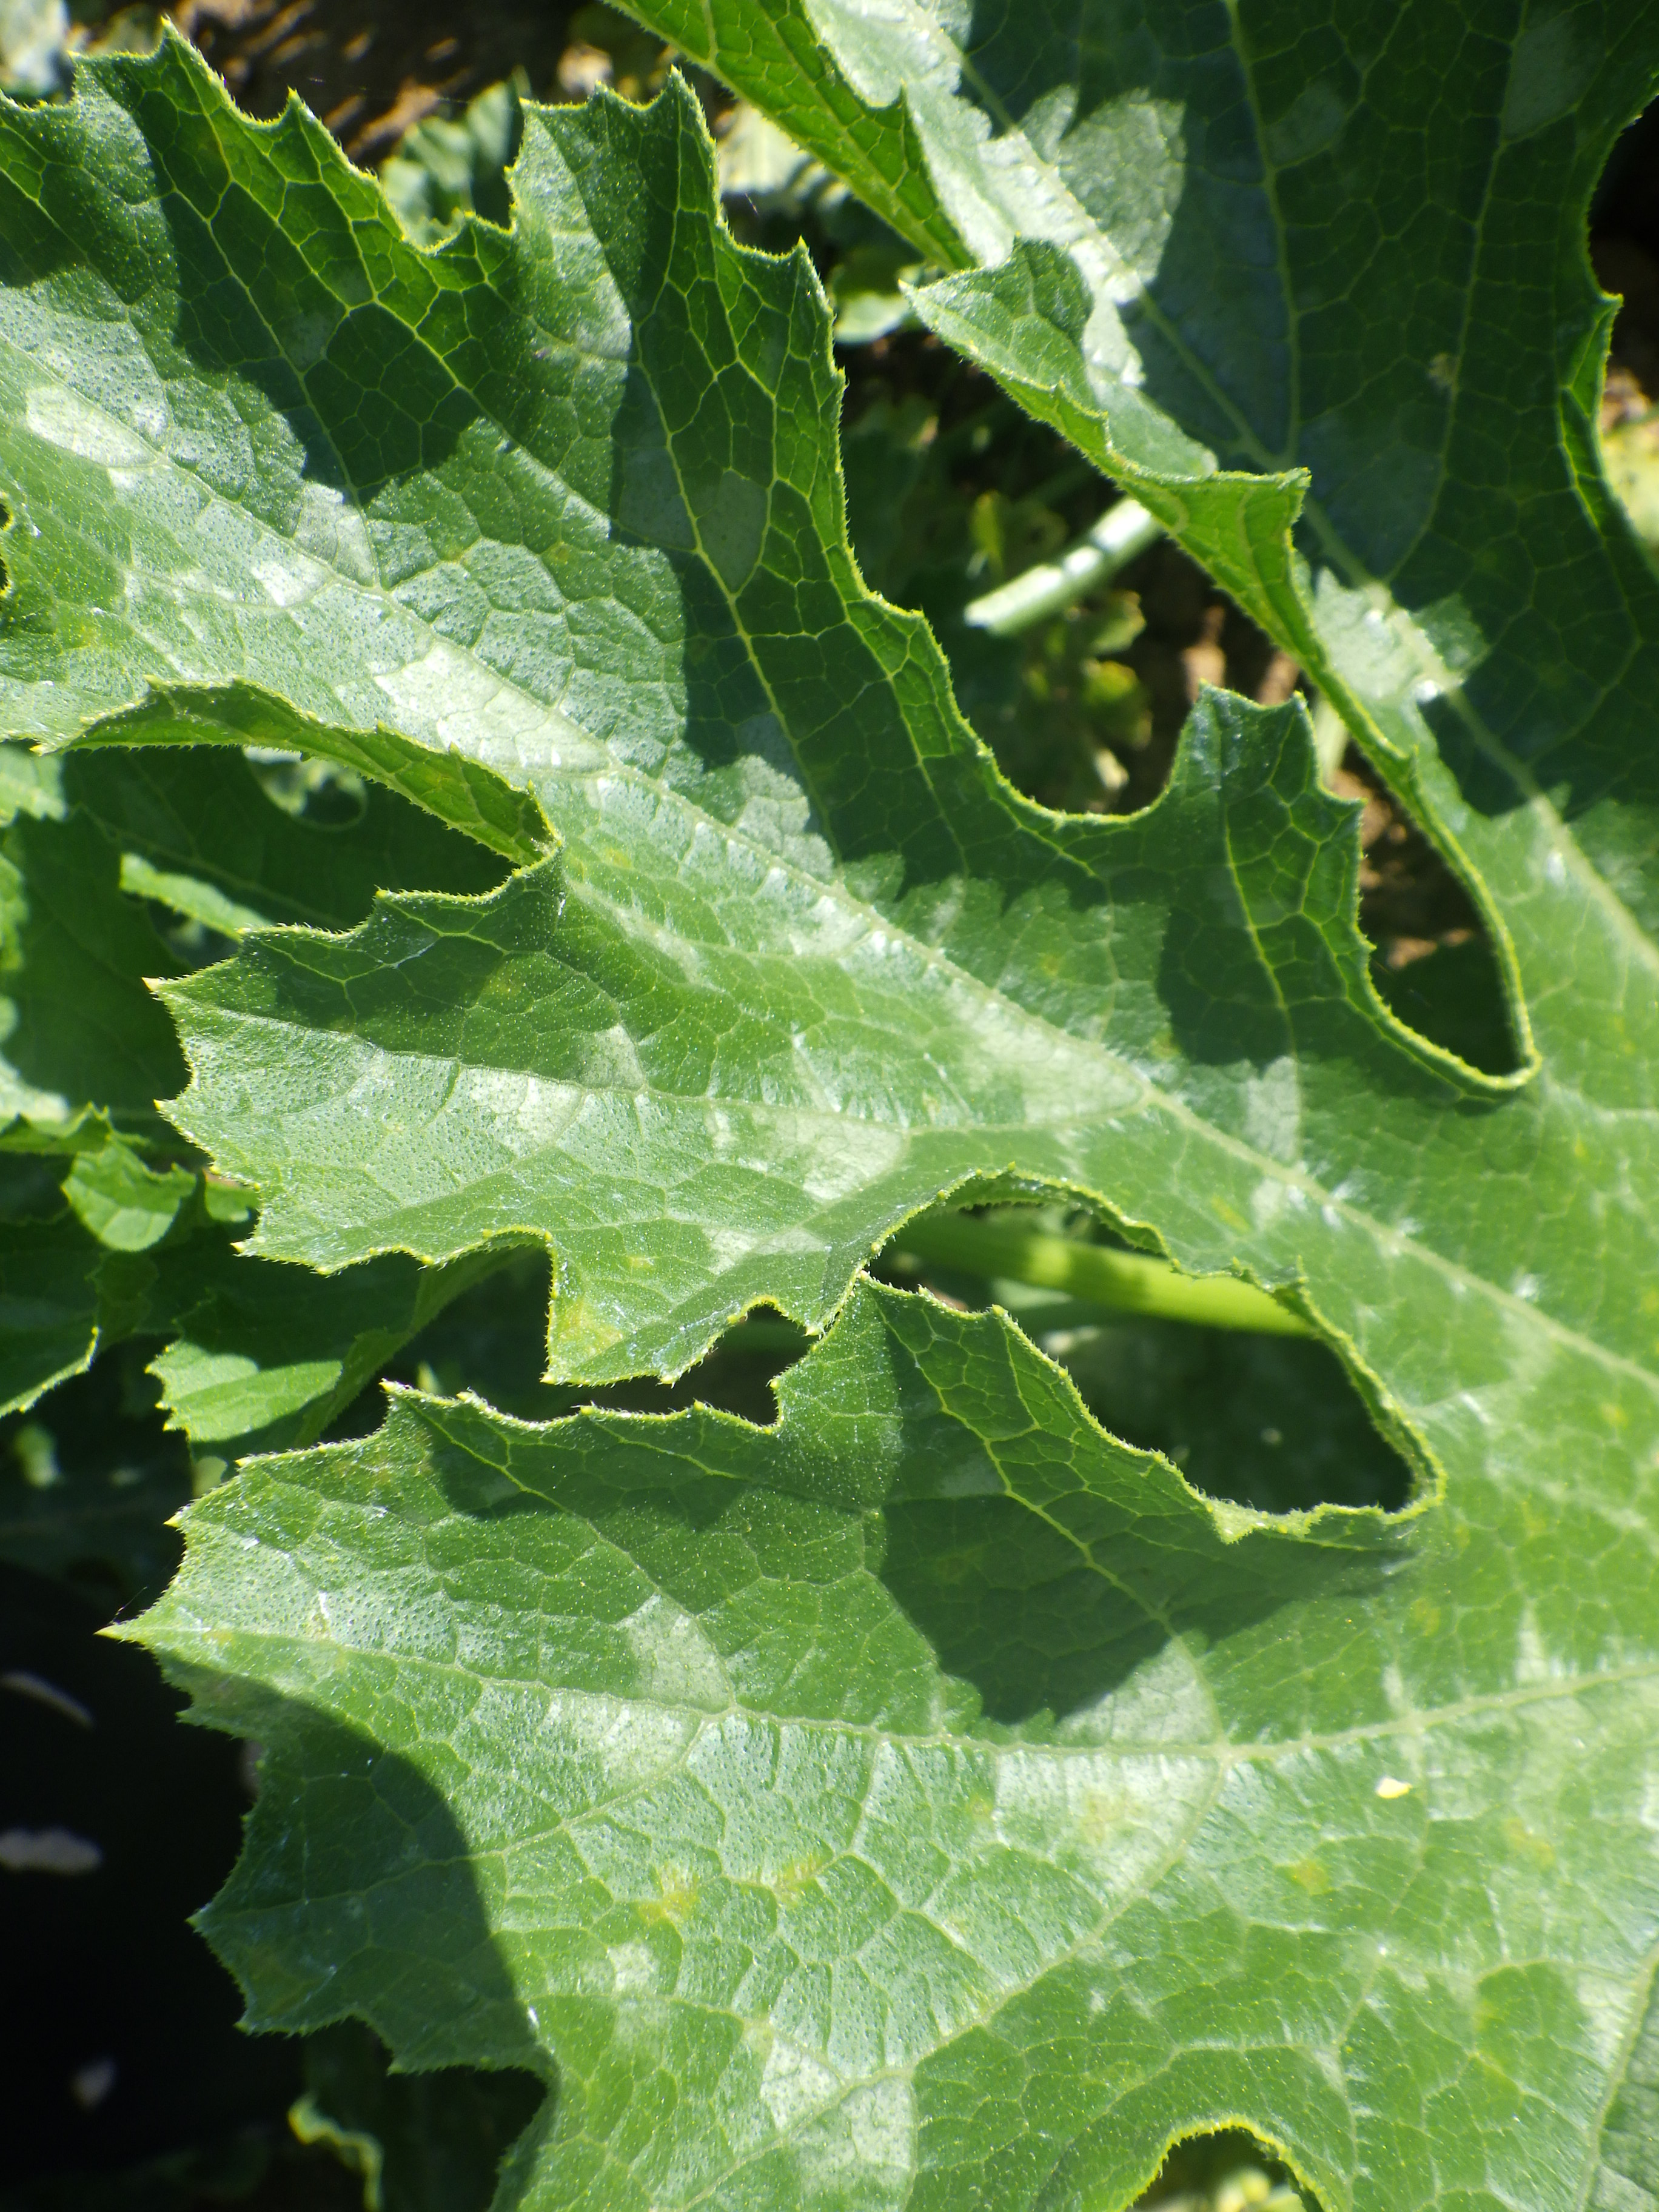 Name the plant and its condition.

zucchini, bacterial leaf spot
